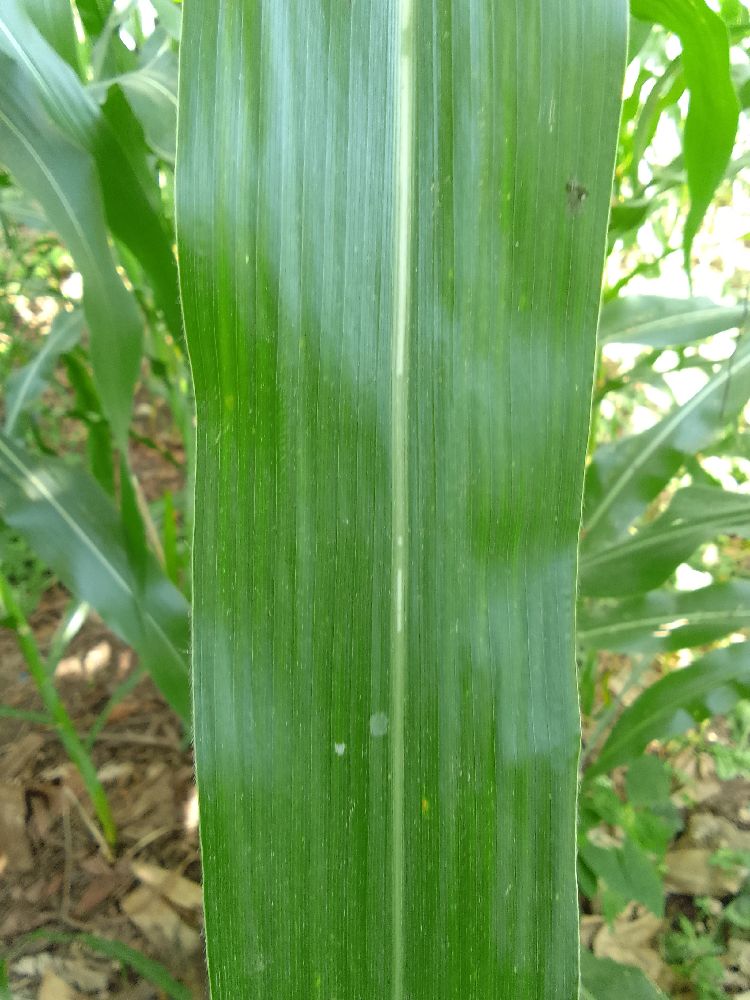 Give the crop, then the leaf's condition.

maize, healthy
